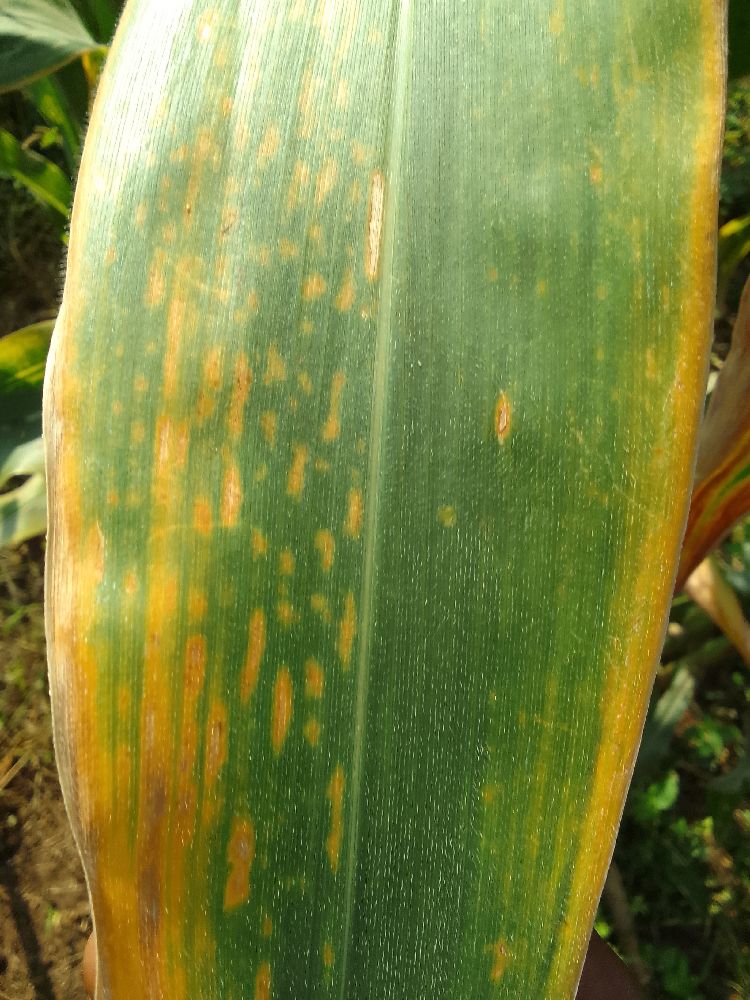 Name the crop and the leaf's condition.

maize, maize lethal necrosis
